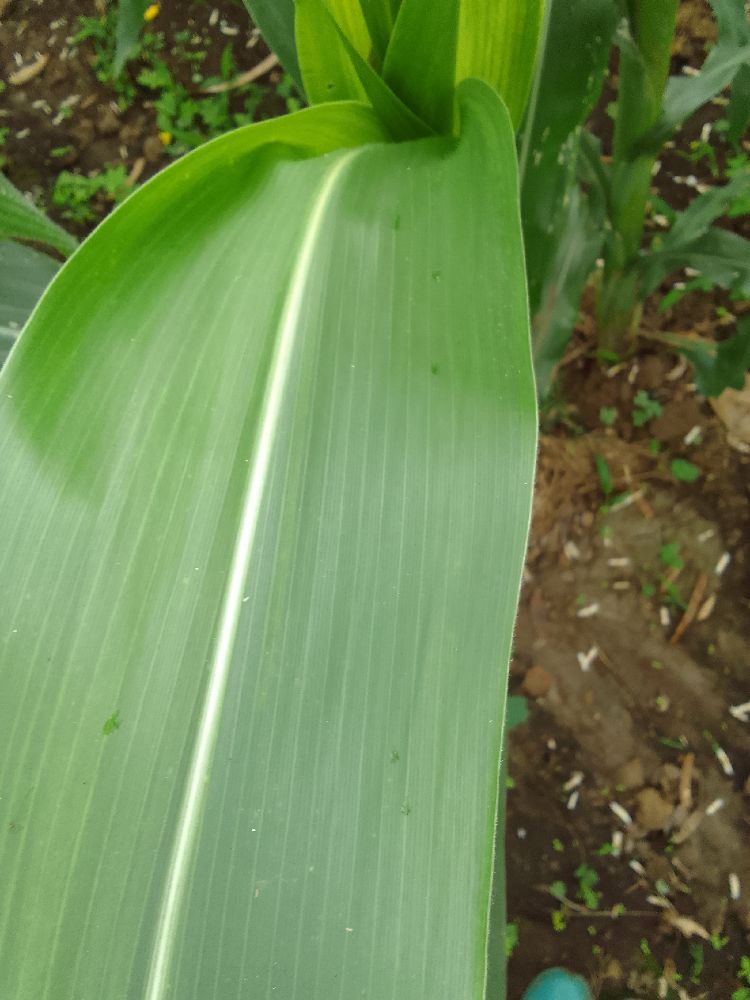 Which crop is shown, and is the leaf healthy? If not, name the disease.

maize, healthy
